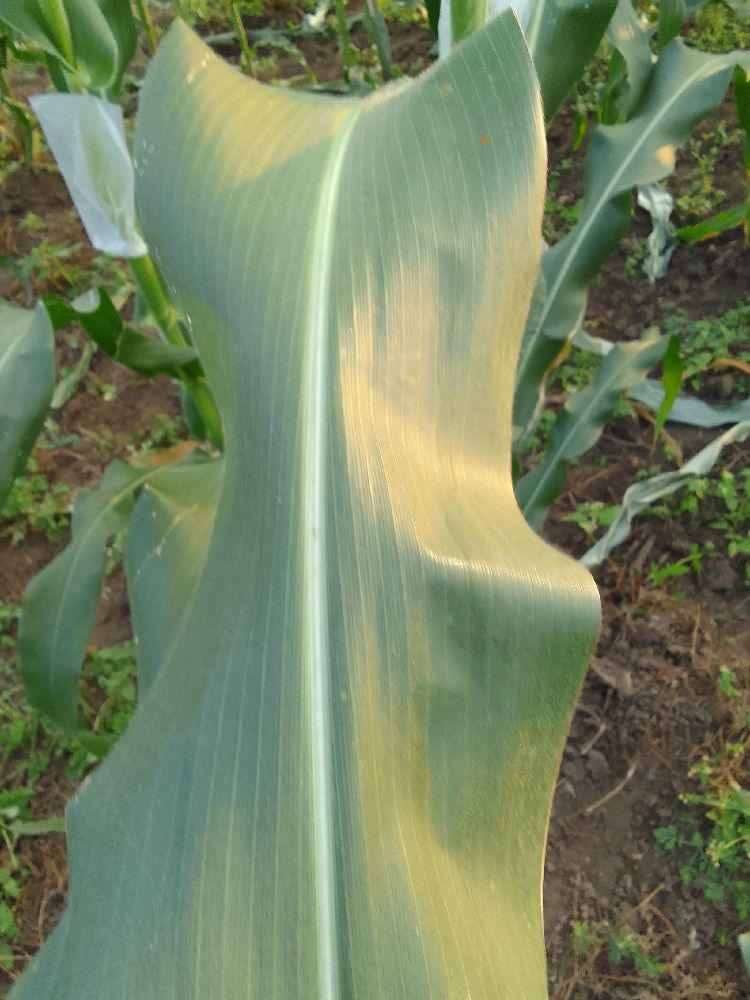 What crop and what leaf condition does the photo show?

maize, healthy
